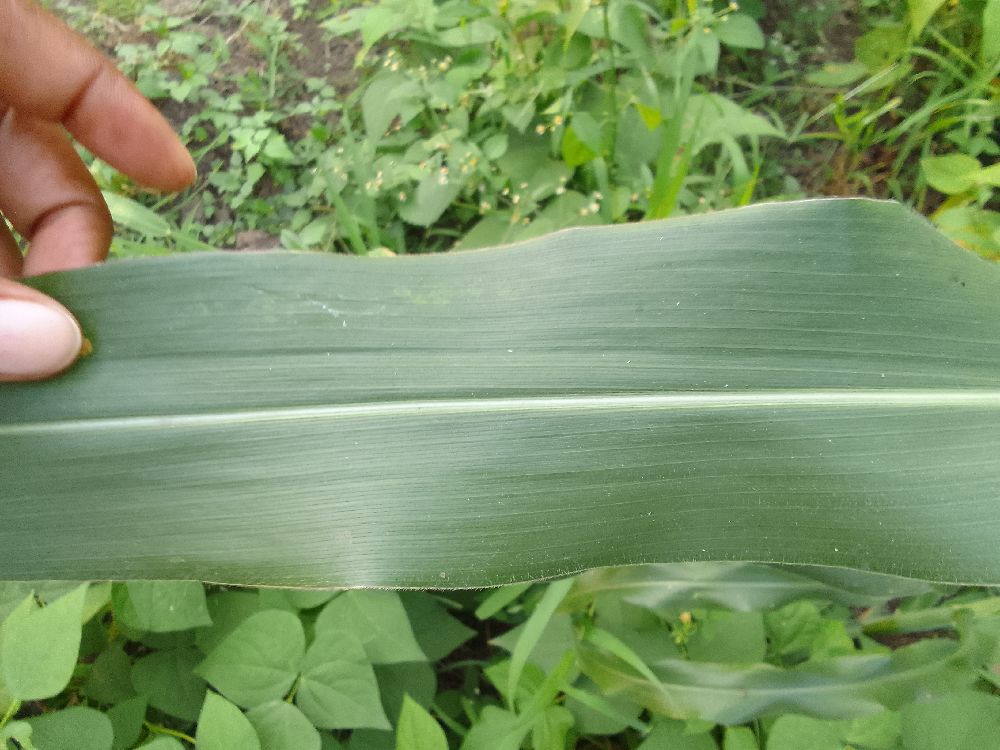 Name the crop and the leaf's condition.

maize, healthy
